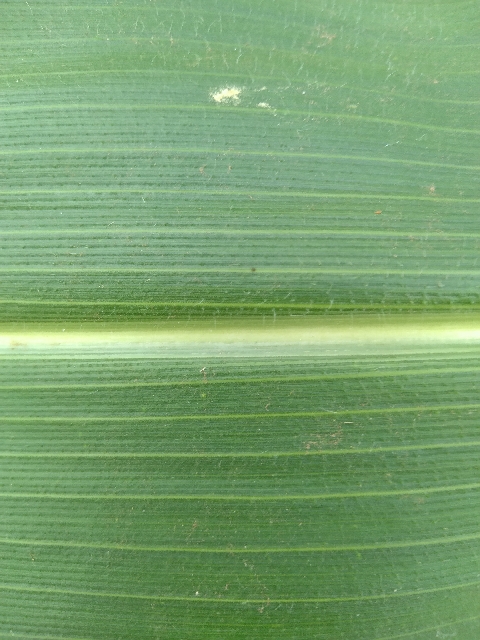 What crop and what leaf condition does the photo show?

maize, healthy
